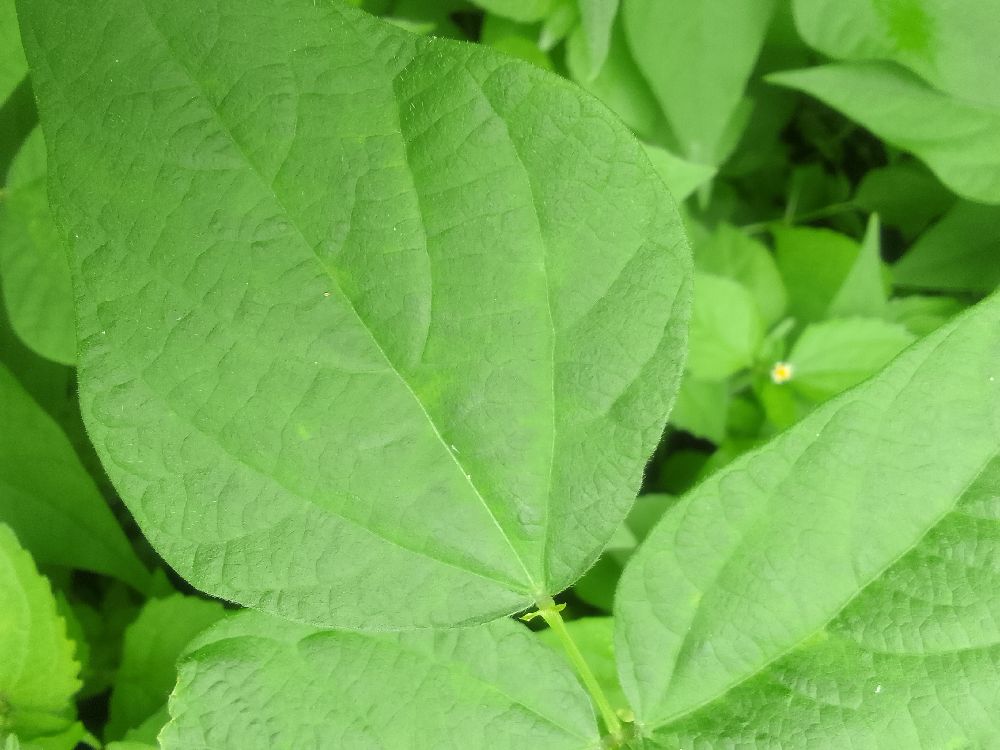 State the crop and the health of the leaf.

common bean, healthy
